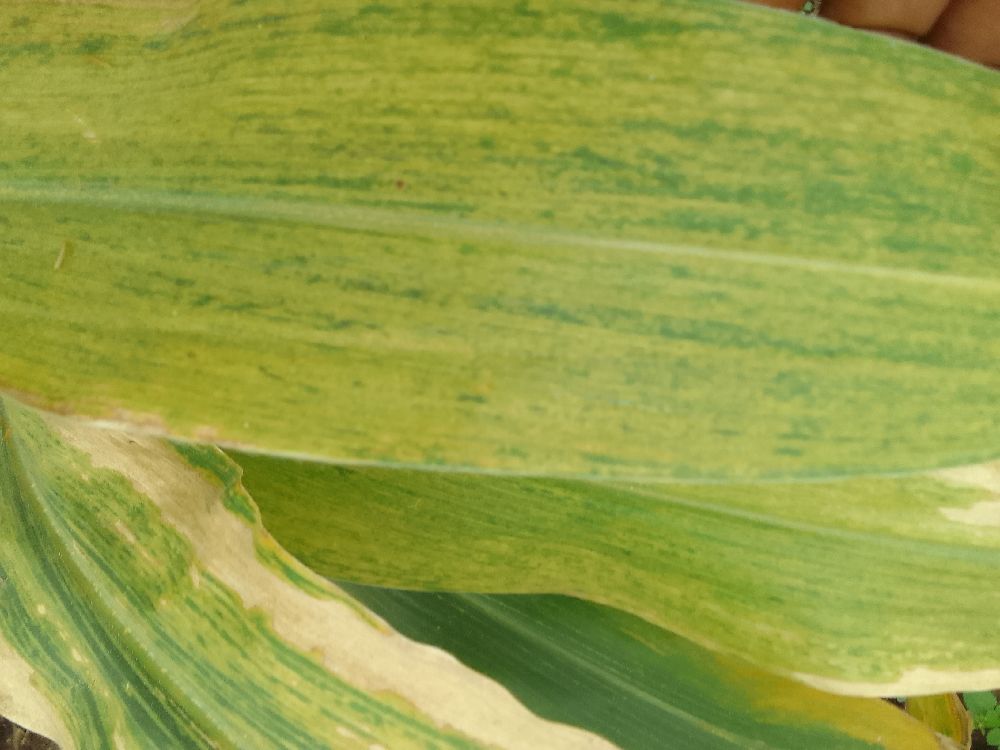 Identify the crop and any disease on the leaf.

maize, maize lethal necrosis
